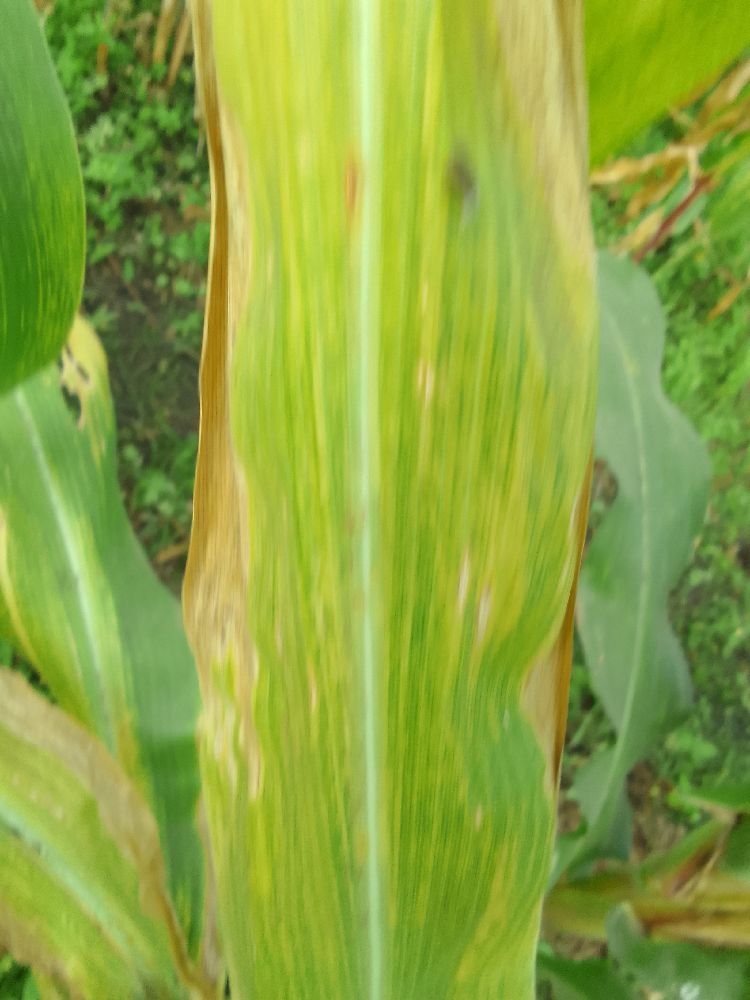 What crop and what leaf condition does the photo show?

maize, maize lethal necrosis
